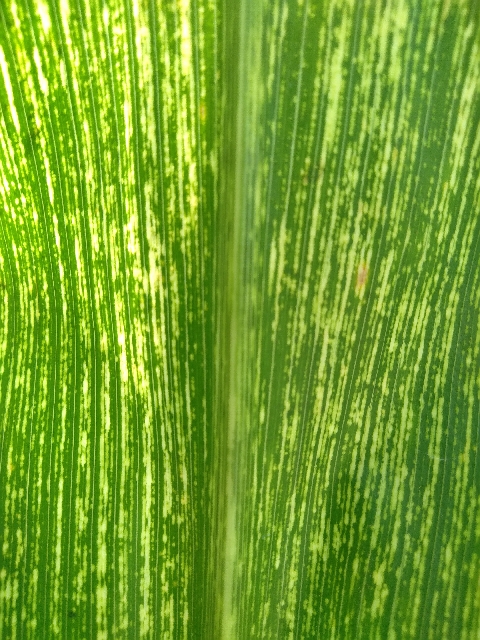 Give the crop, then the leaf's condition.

maize, maize streak virus
